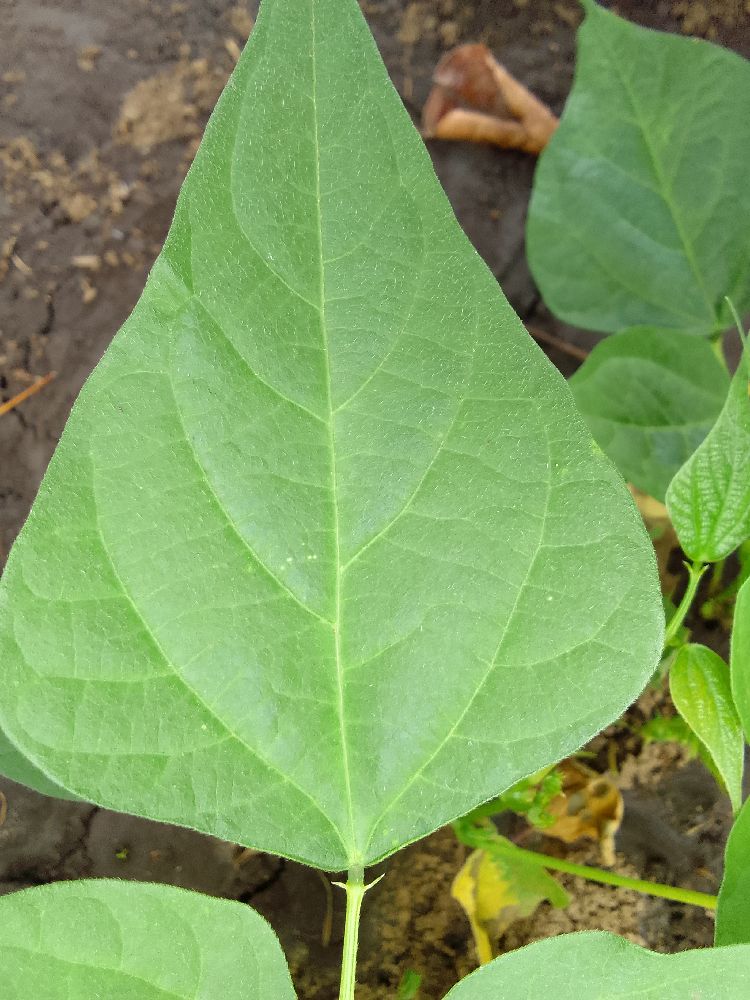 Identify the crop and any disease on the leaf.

common bean, healthy
